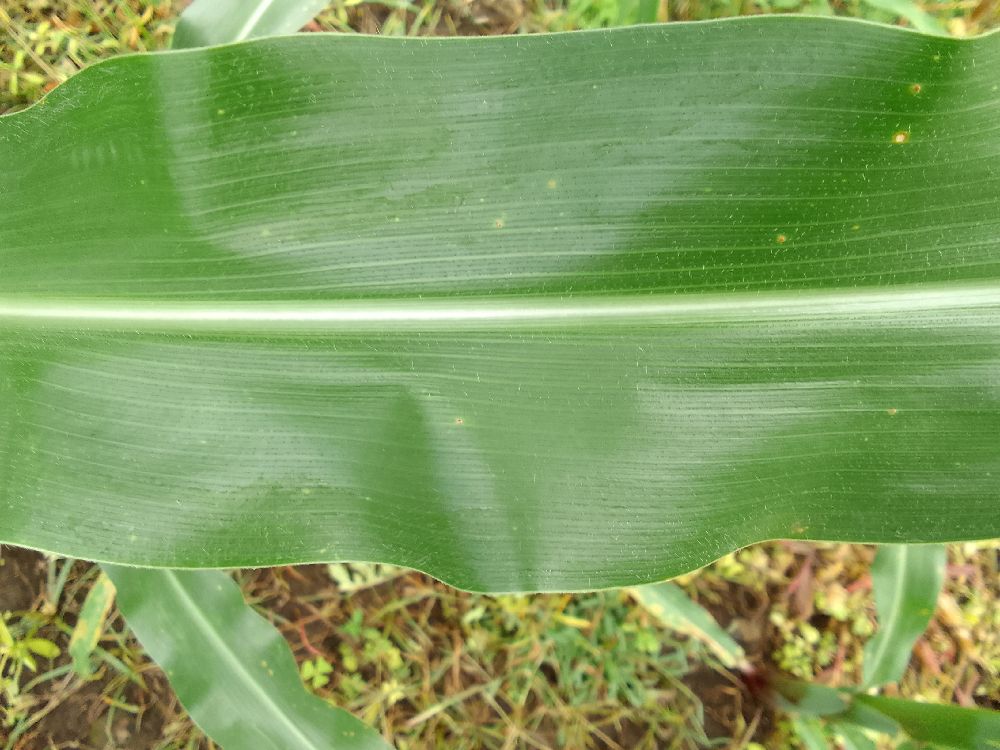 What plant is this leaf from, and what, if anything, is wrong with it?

maize, healthy
